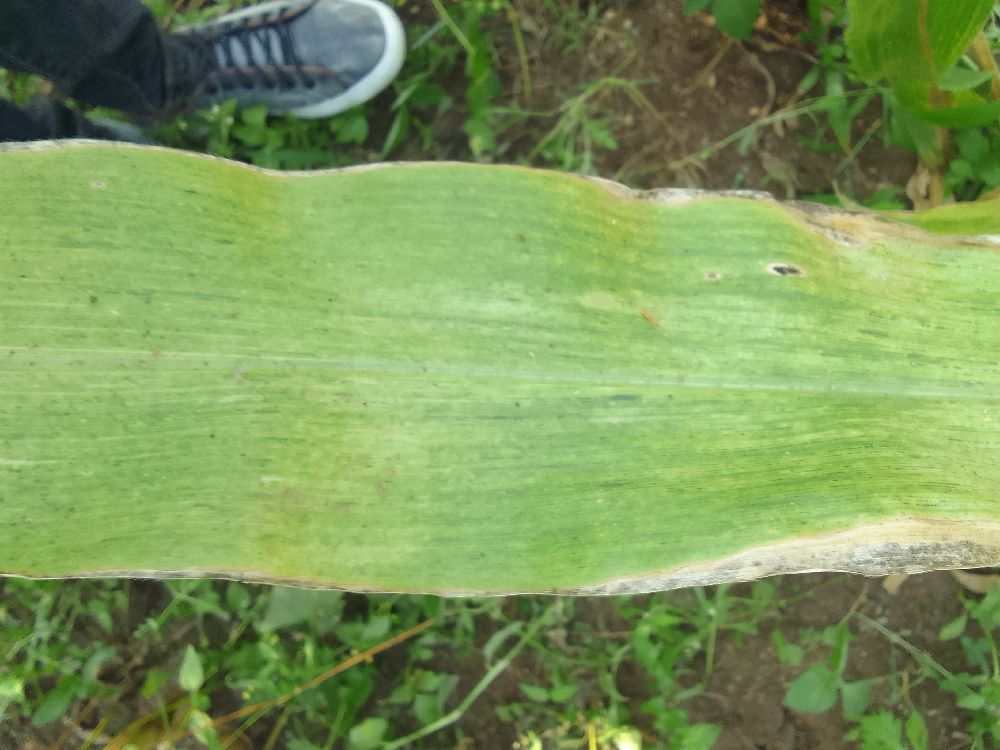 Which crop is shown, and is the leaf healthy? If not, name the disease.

maize, maize lethal necrosis
